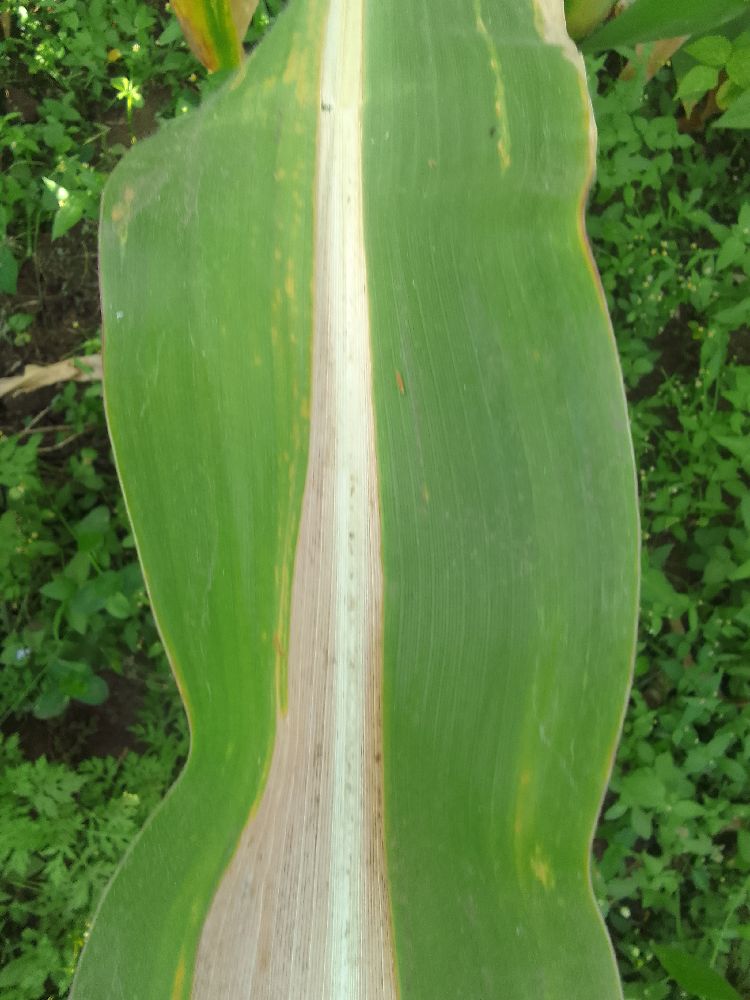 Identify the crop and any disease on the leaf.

maize, maize lethal necrosis
